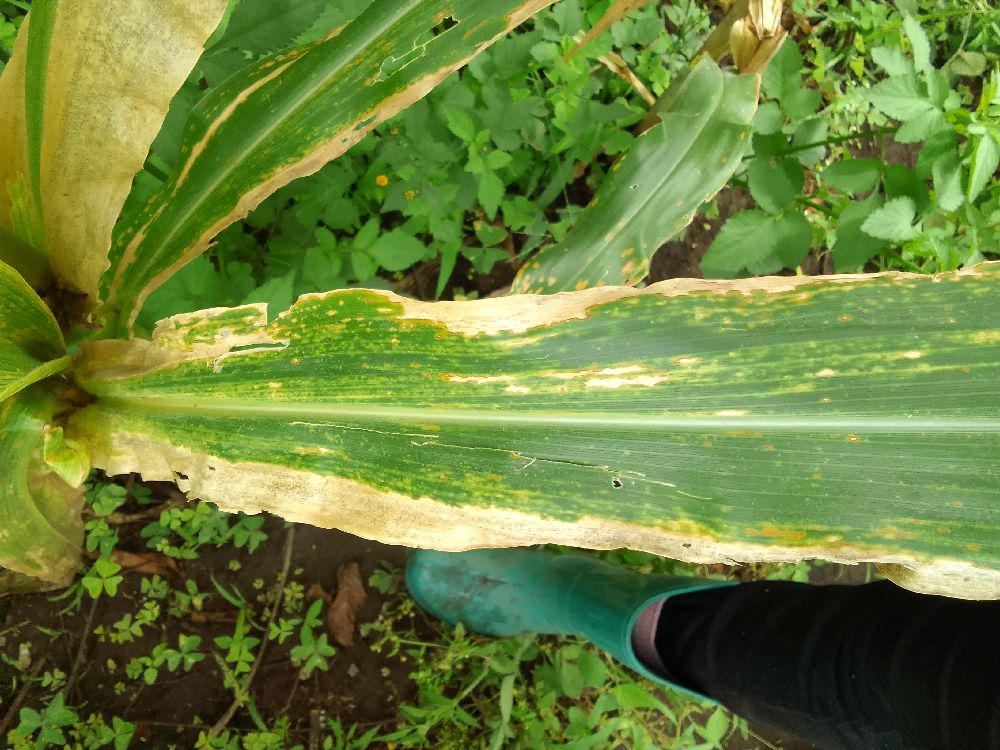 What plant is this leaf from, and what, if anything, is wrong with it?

maize, maize lethal necrosis
